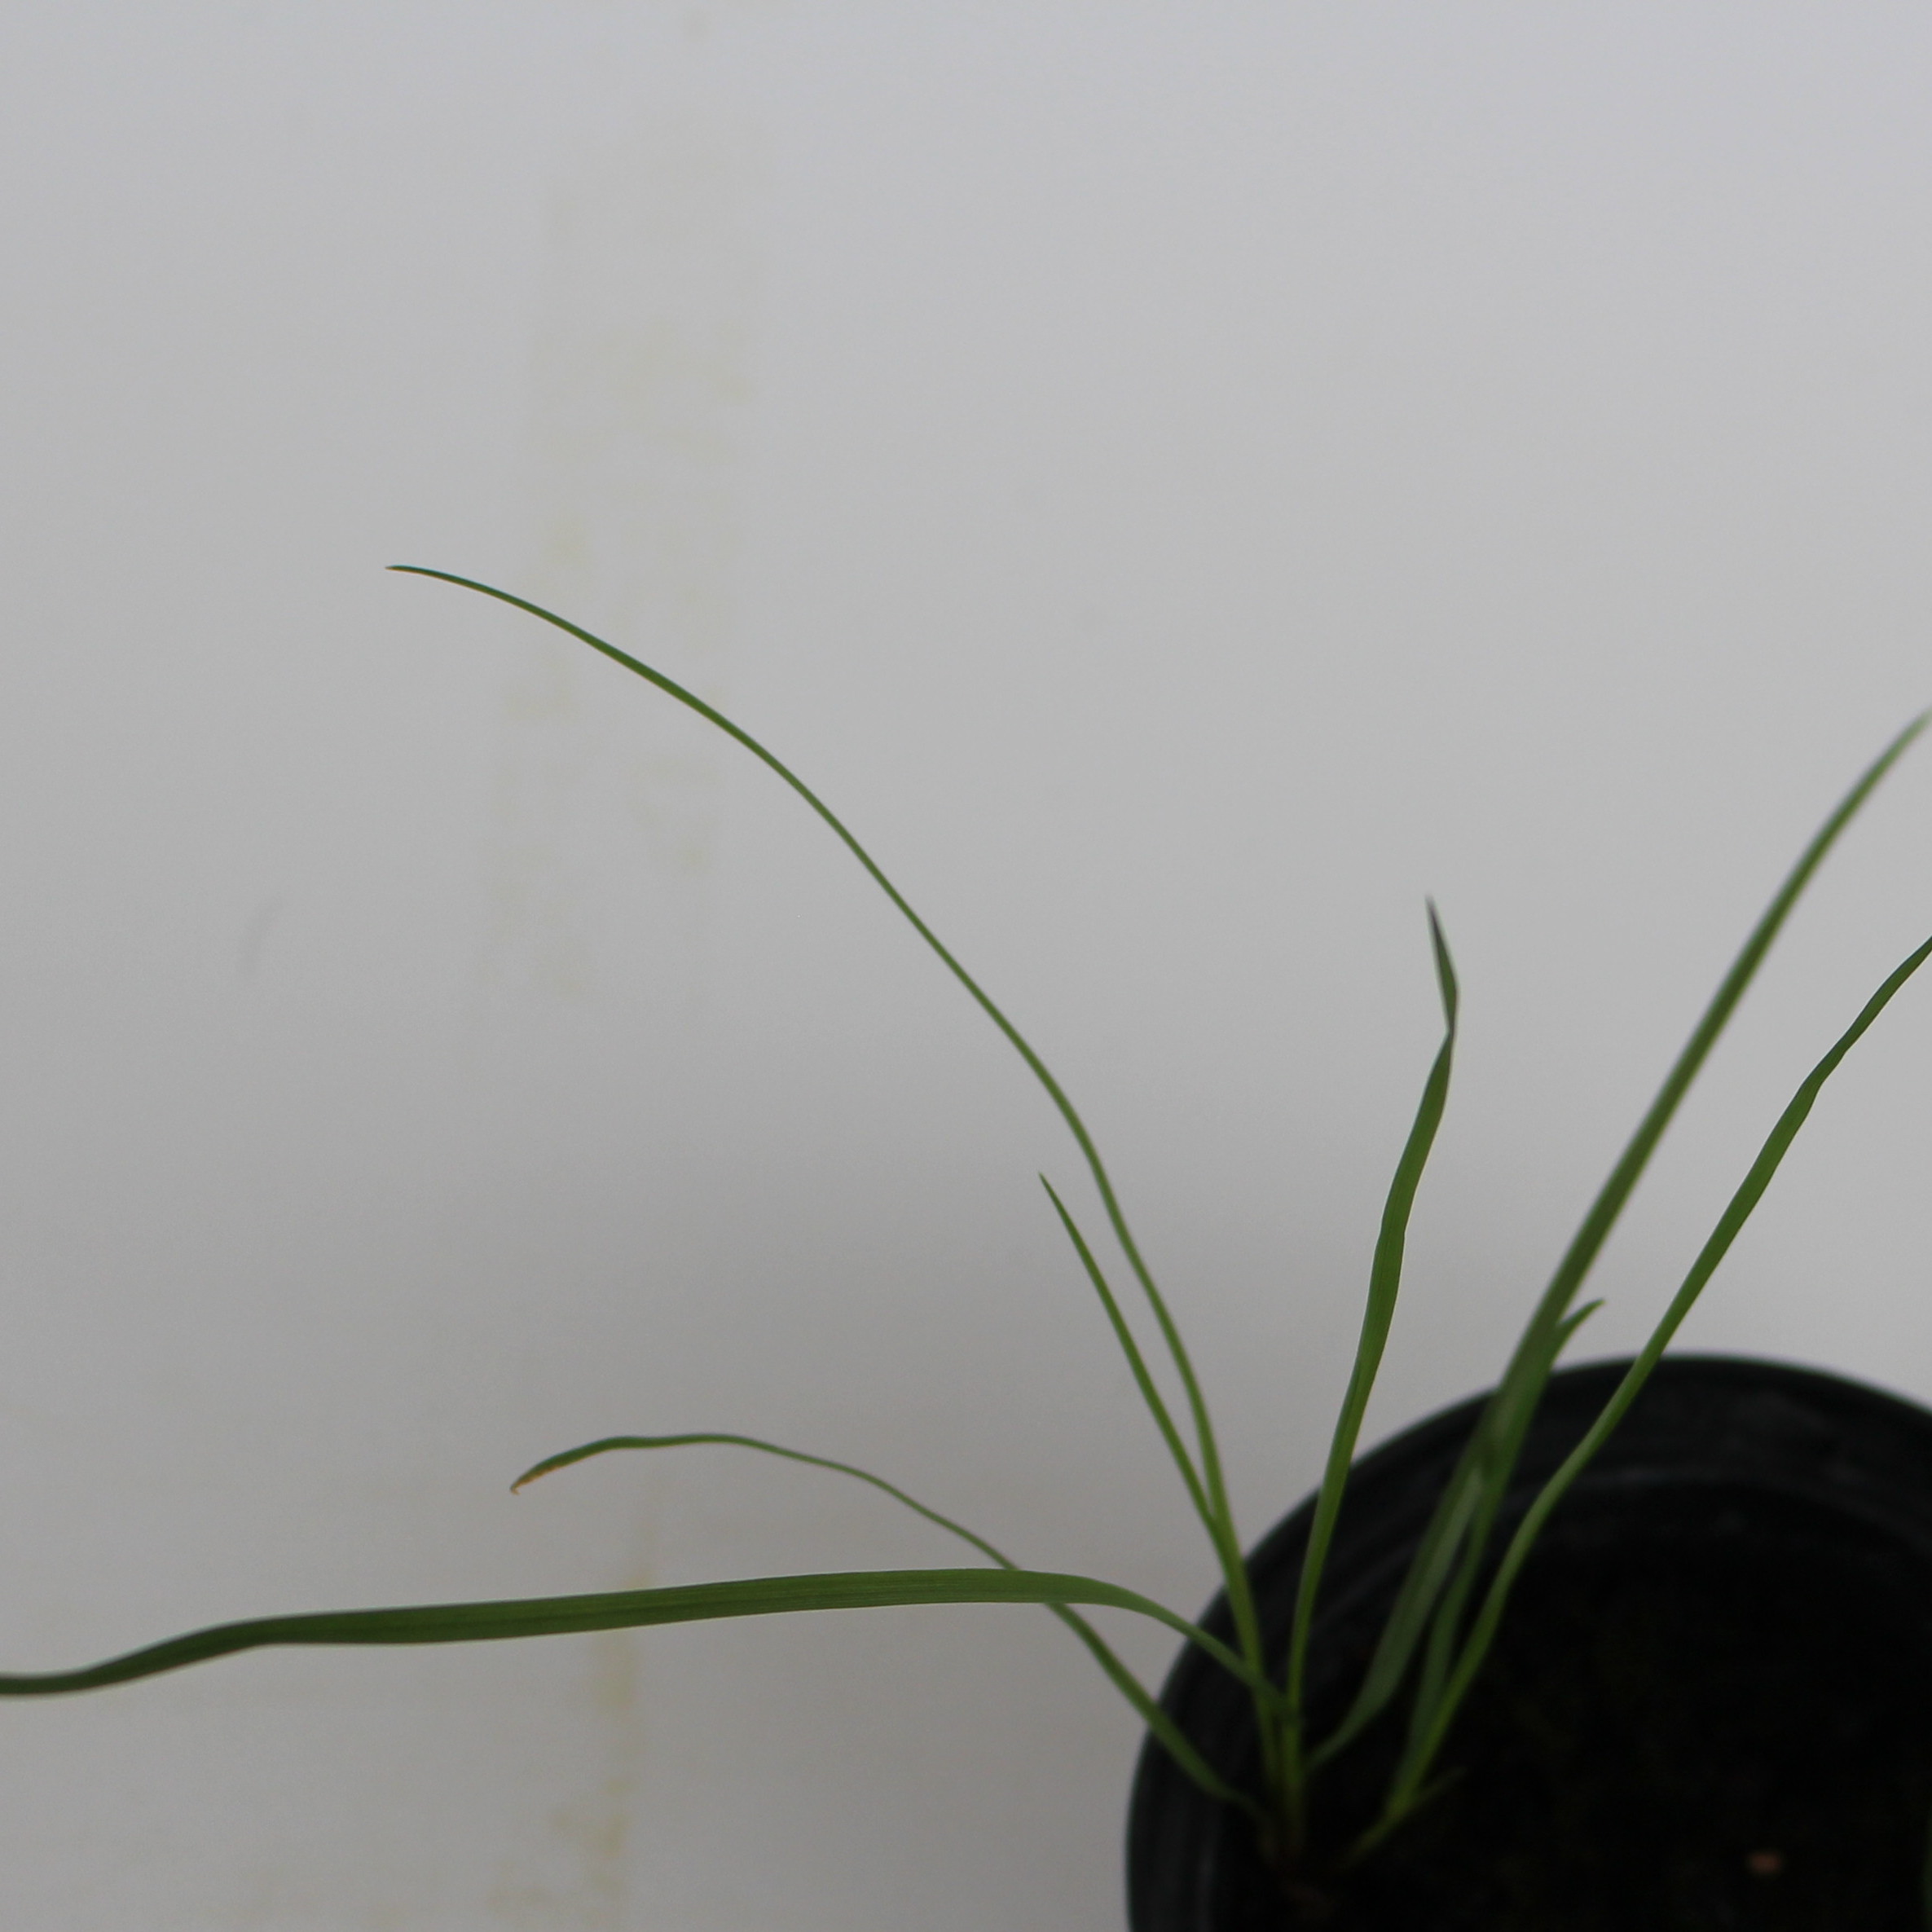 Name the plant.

Lolium multiflorum
